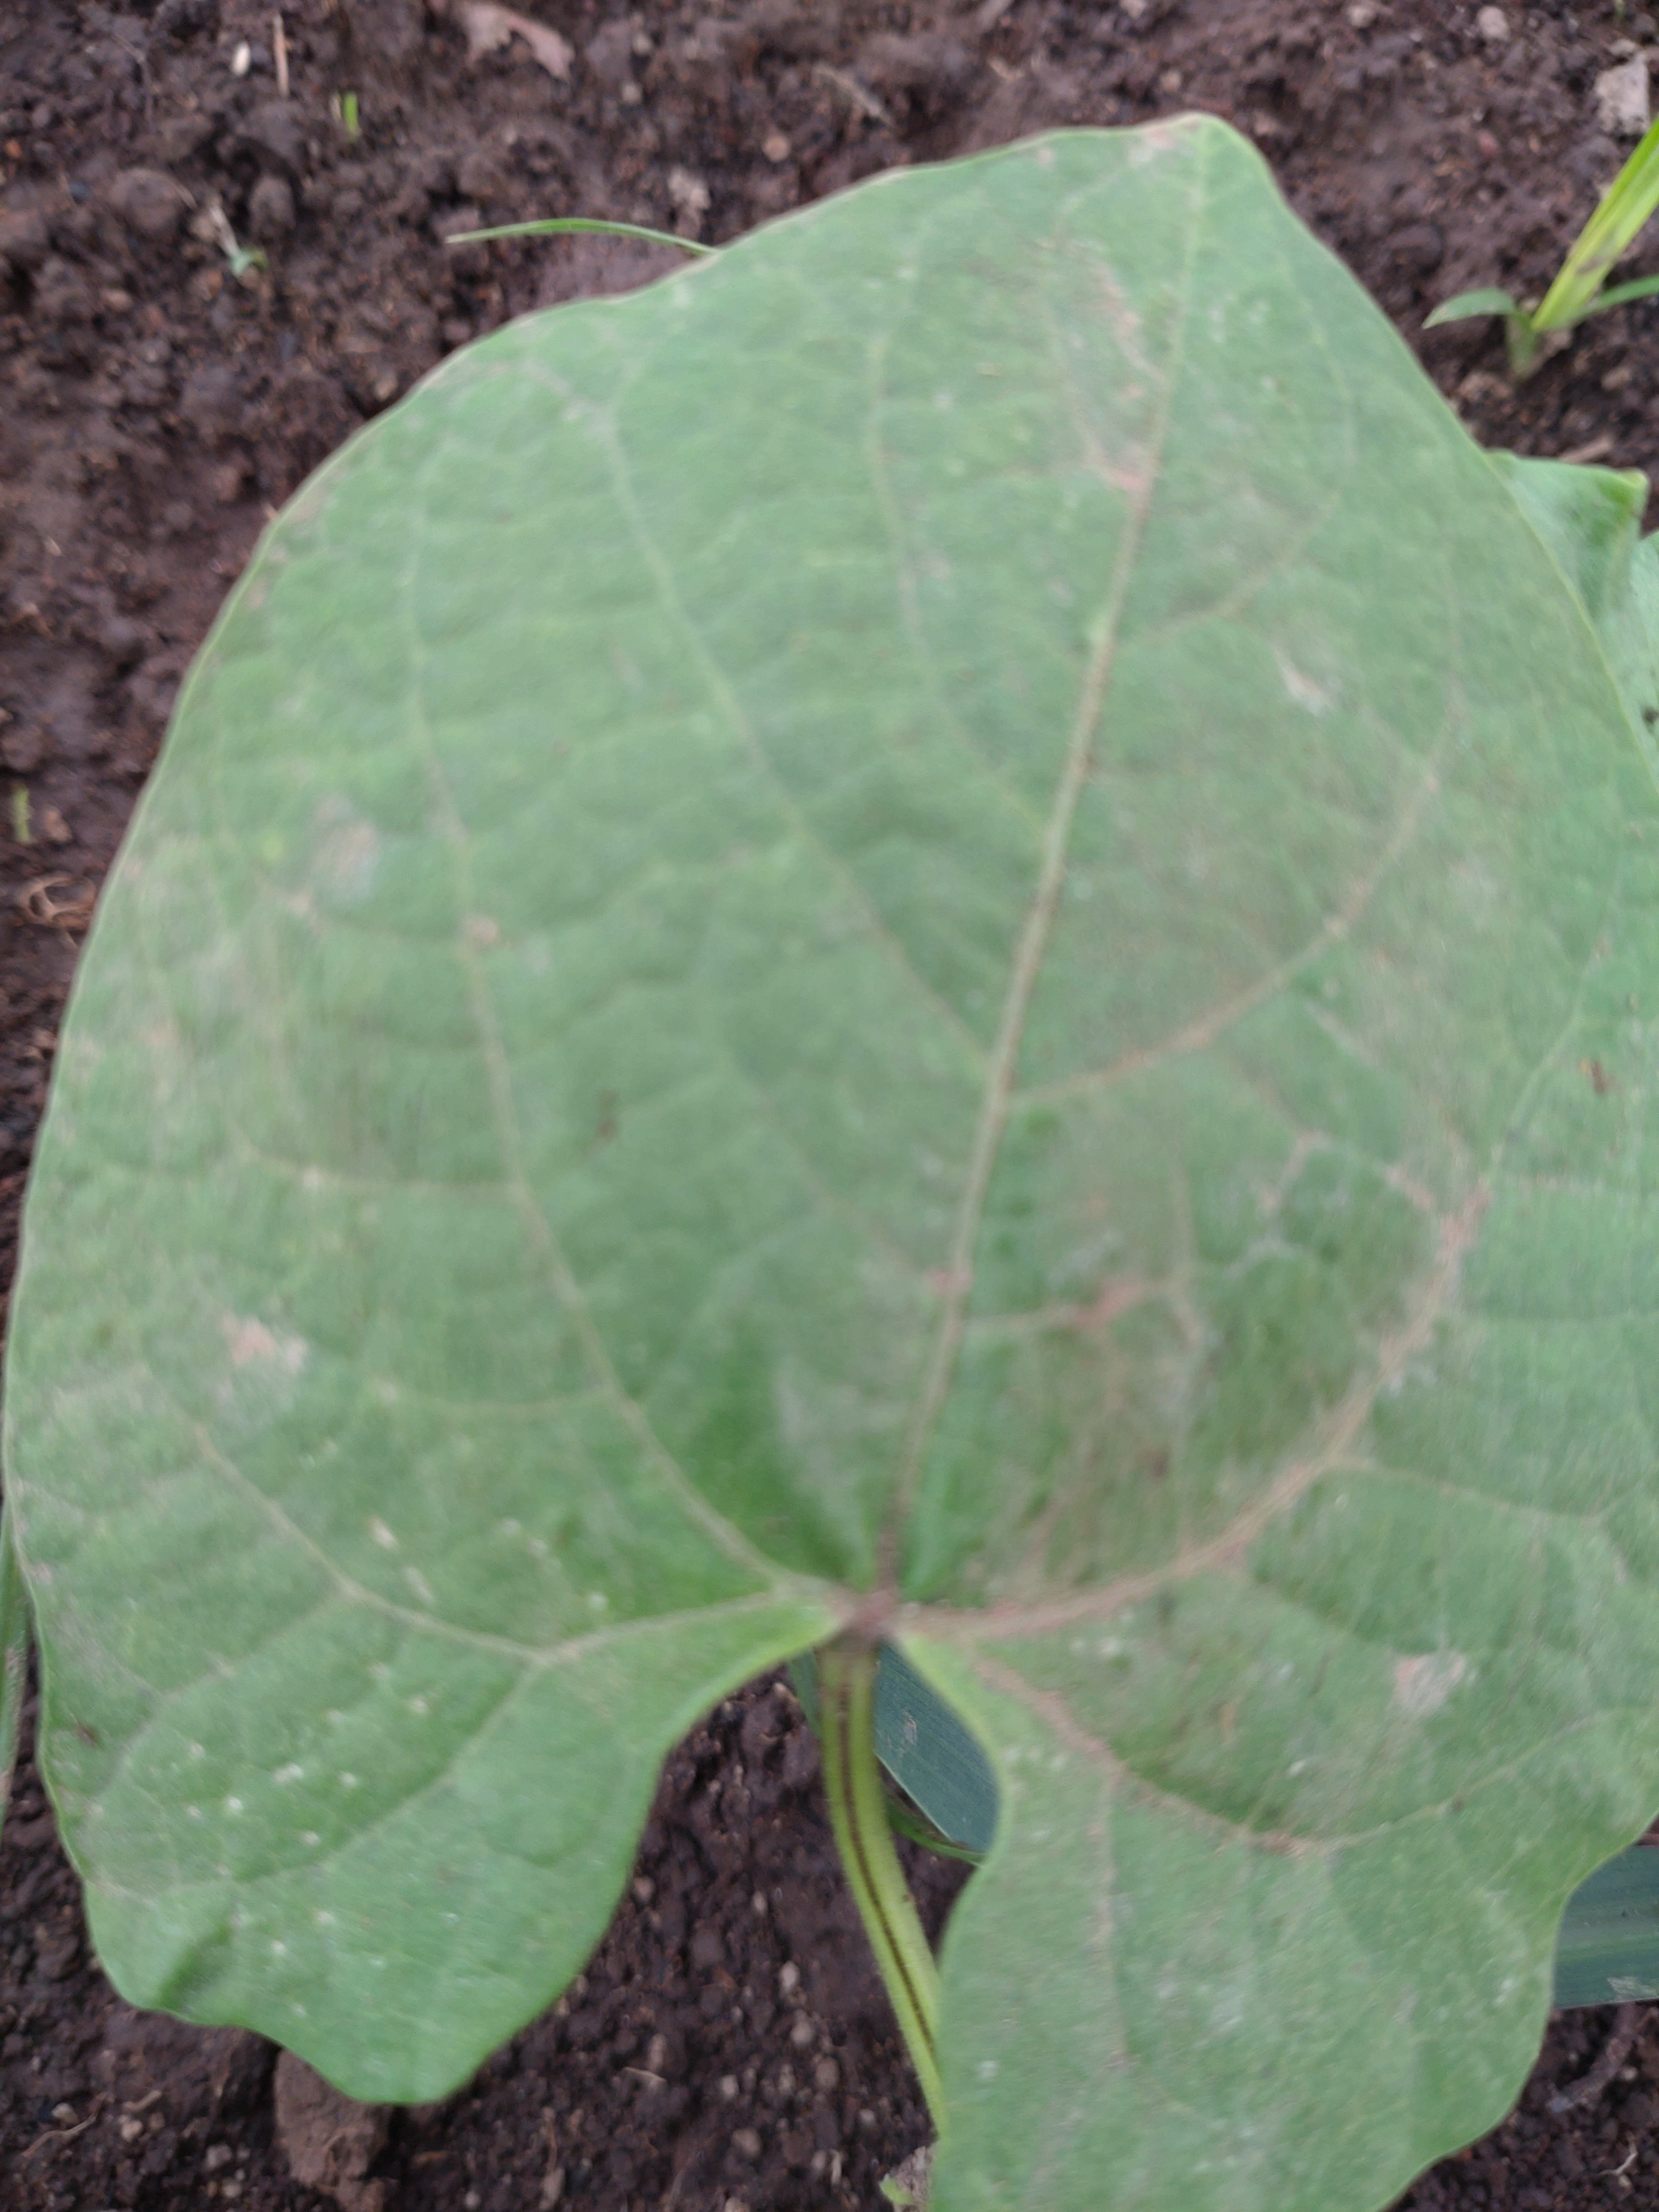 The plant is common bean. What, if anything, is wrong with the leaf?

healthy
